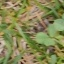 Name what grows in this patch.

unstructured weed
